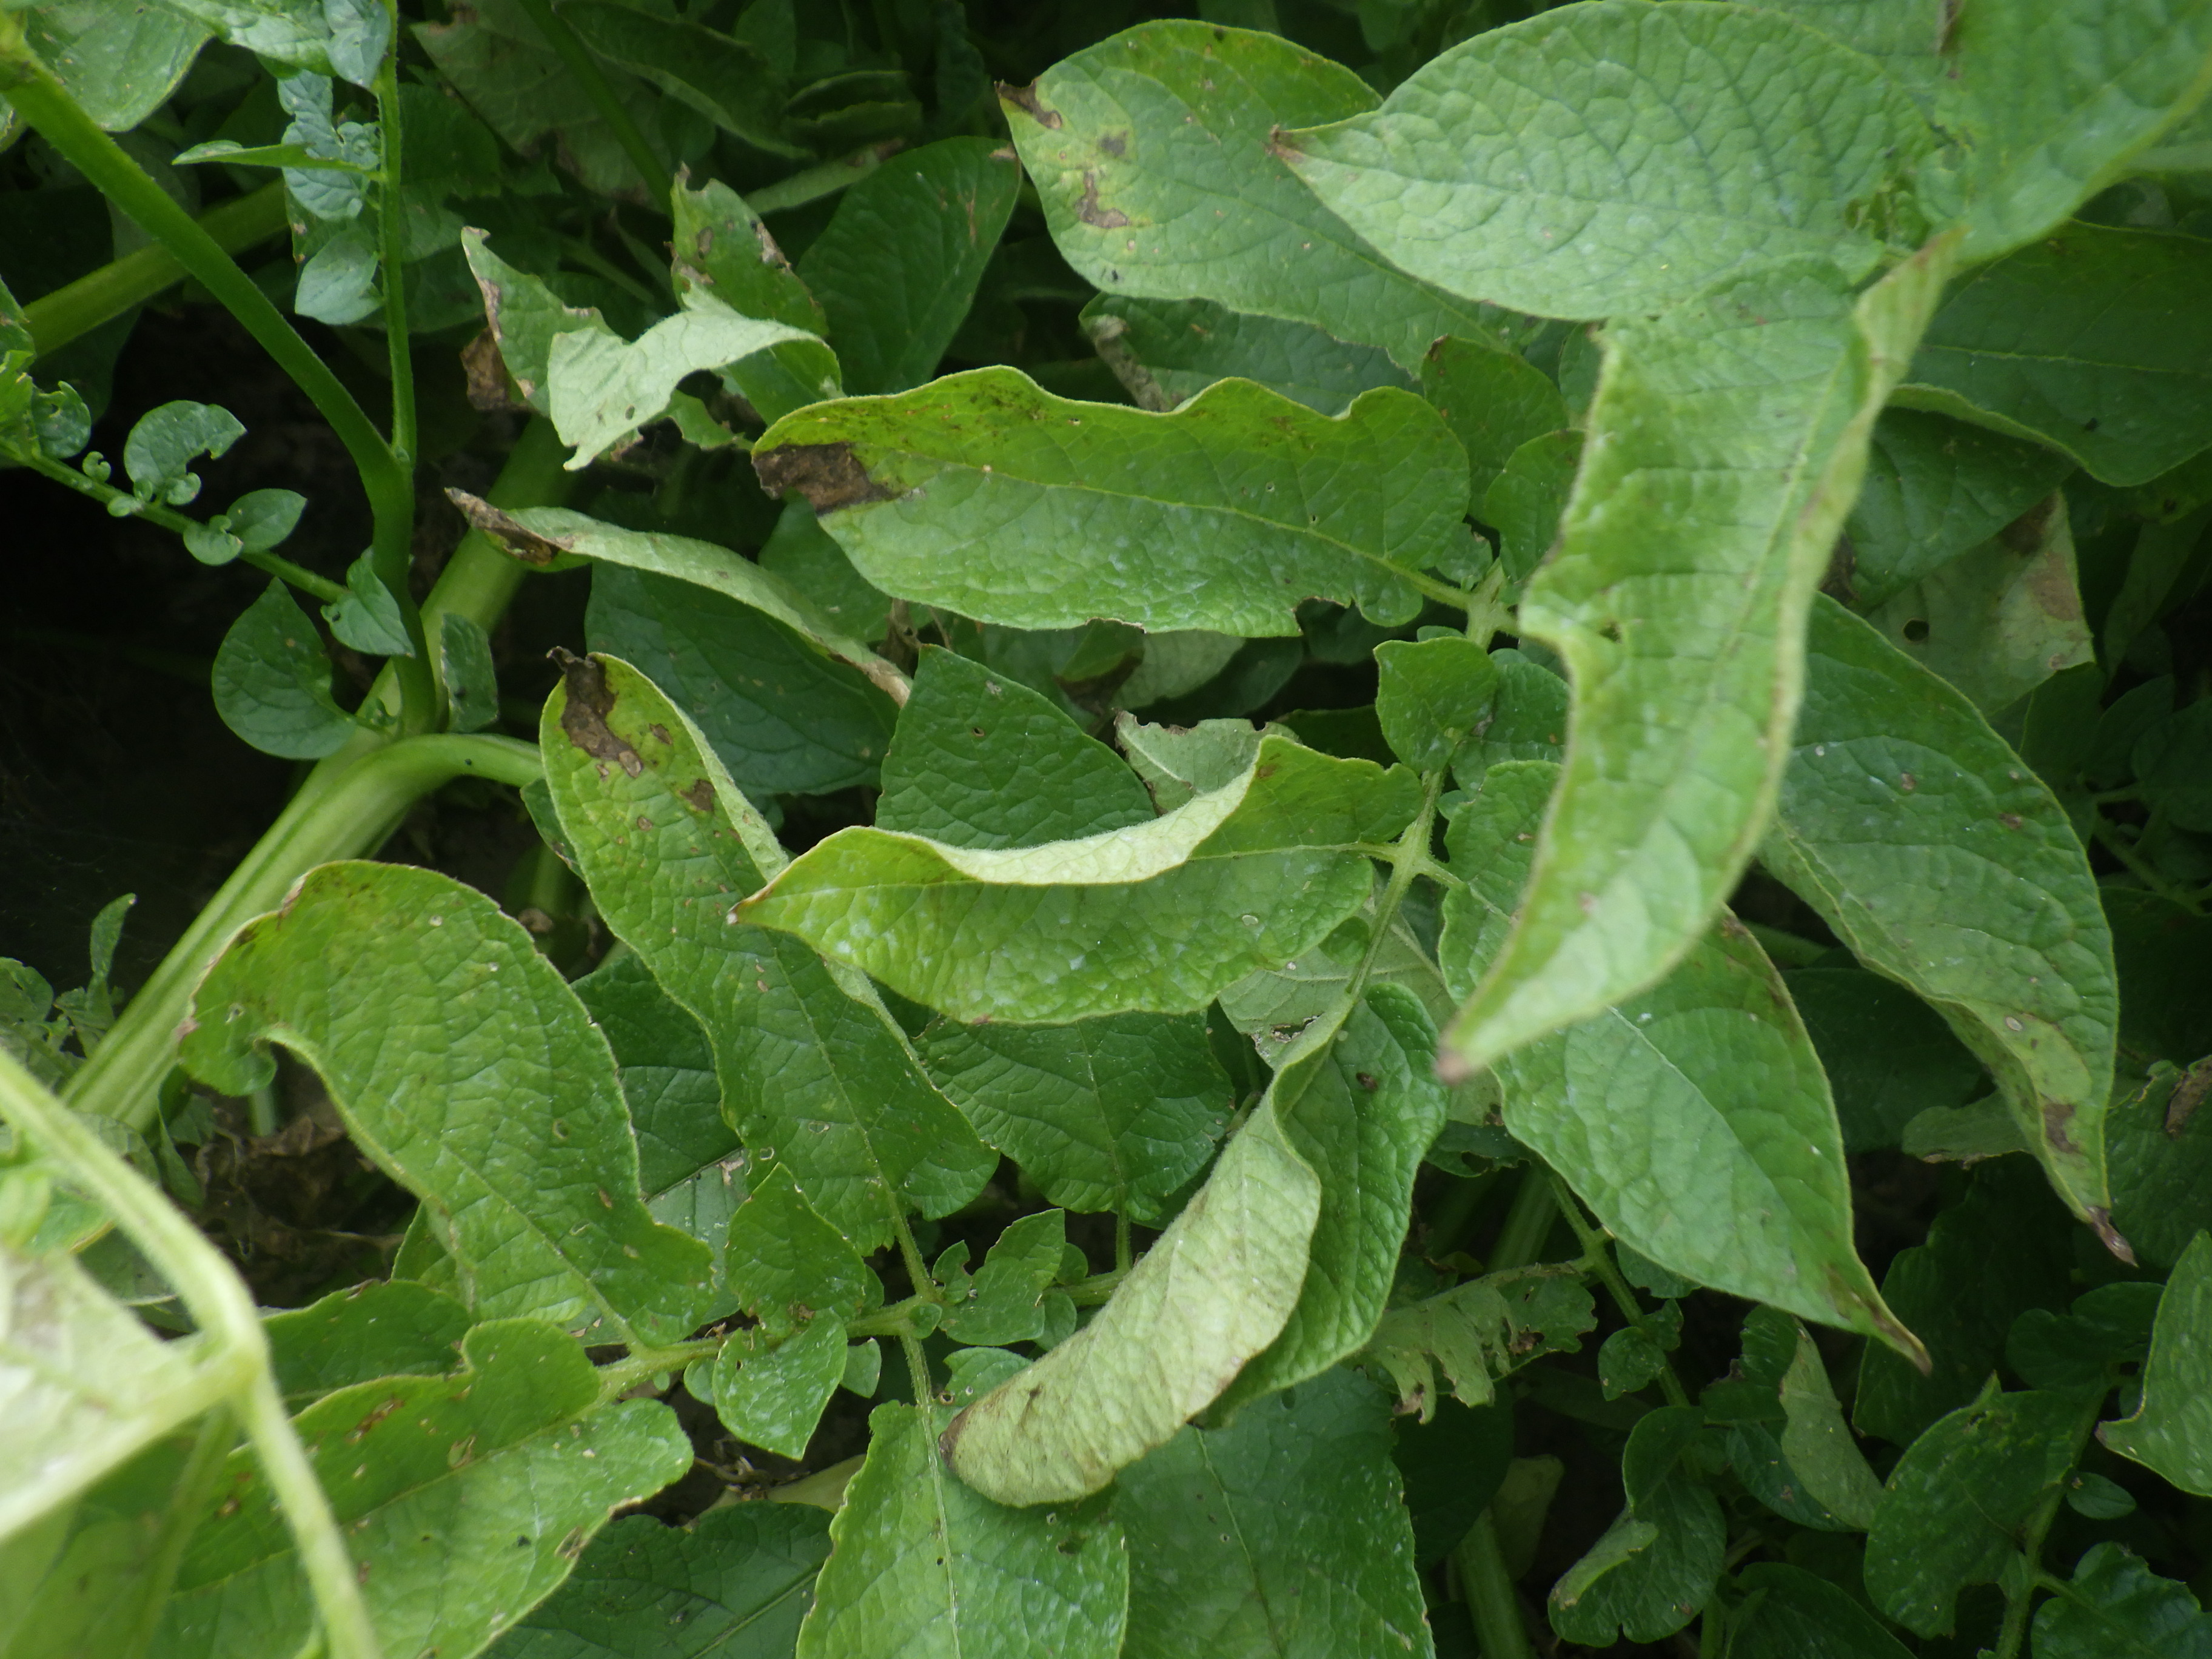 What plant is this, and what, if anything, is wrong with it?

potato, colorado potato beetle, grey mould
